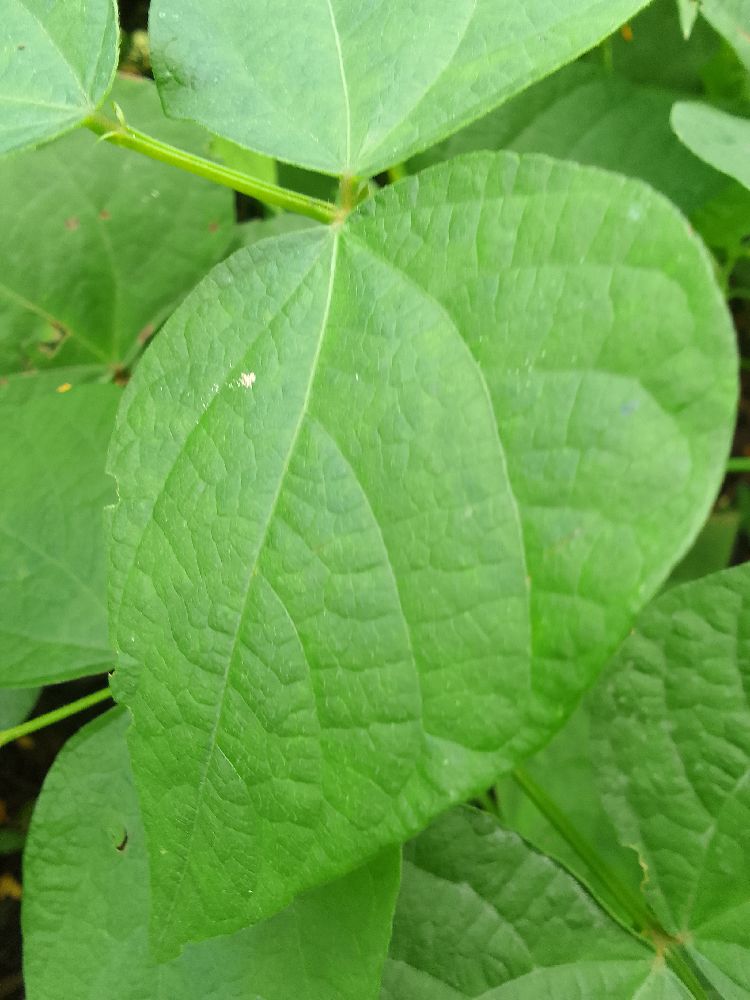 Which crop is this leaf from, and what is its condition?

common bean, healthy
